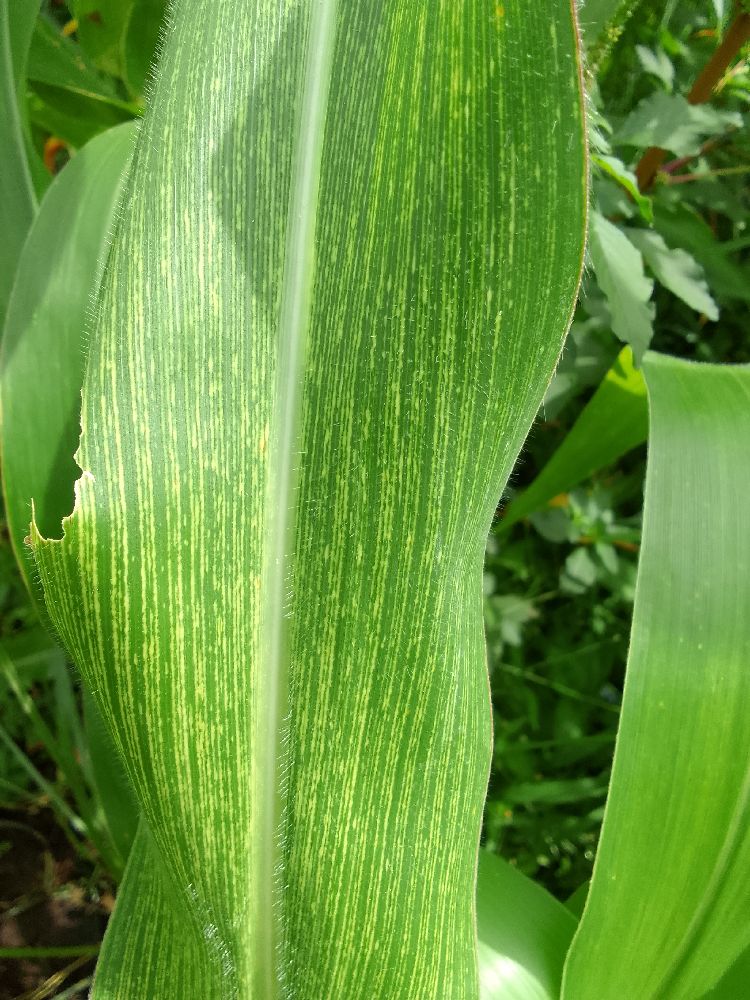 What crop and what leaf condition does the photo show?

maize, maize streak virus
